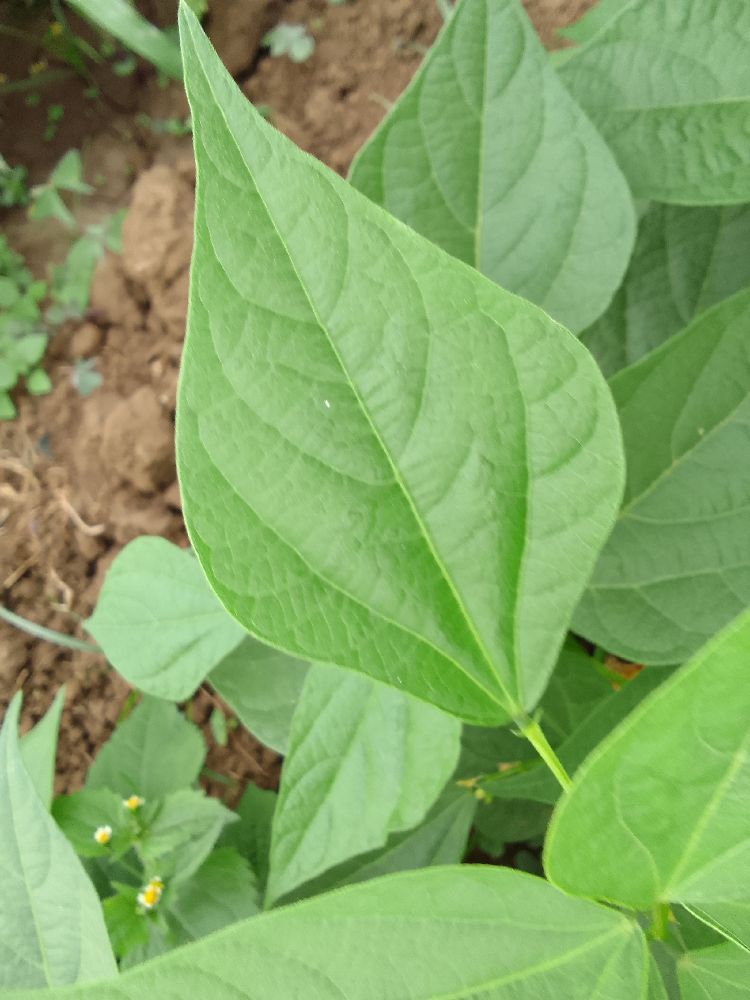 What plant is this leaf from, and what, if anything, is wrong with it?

common bean, healthy
